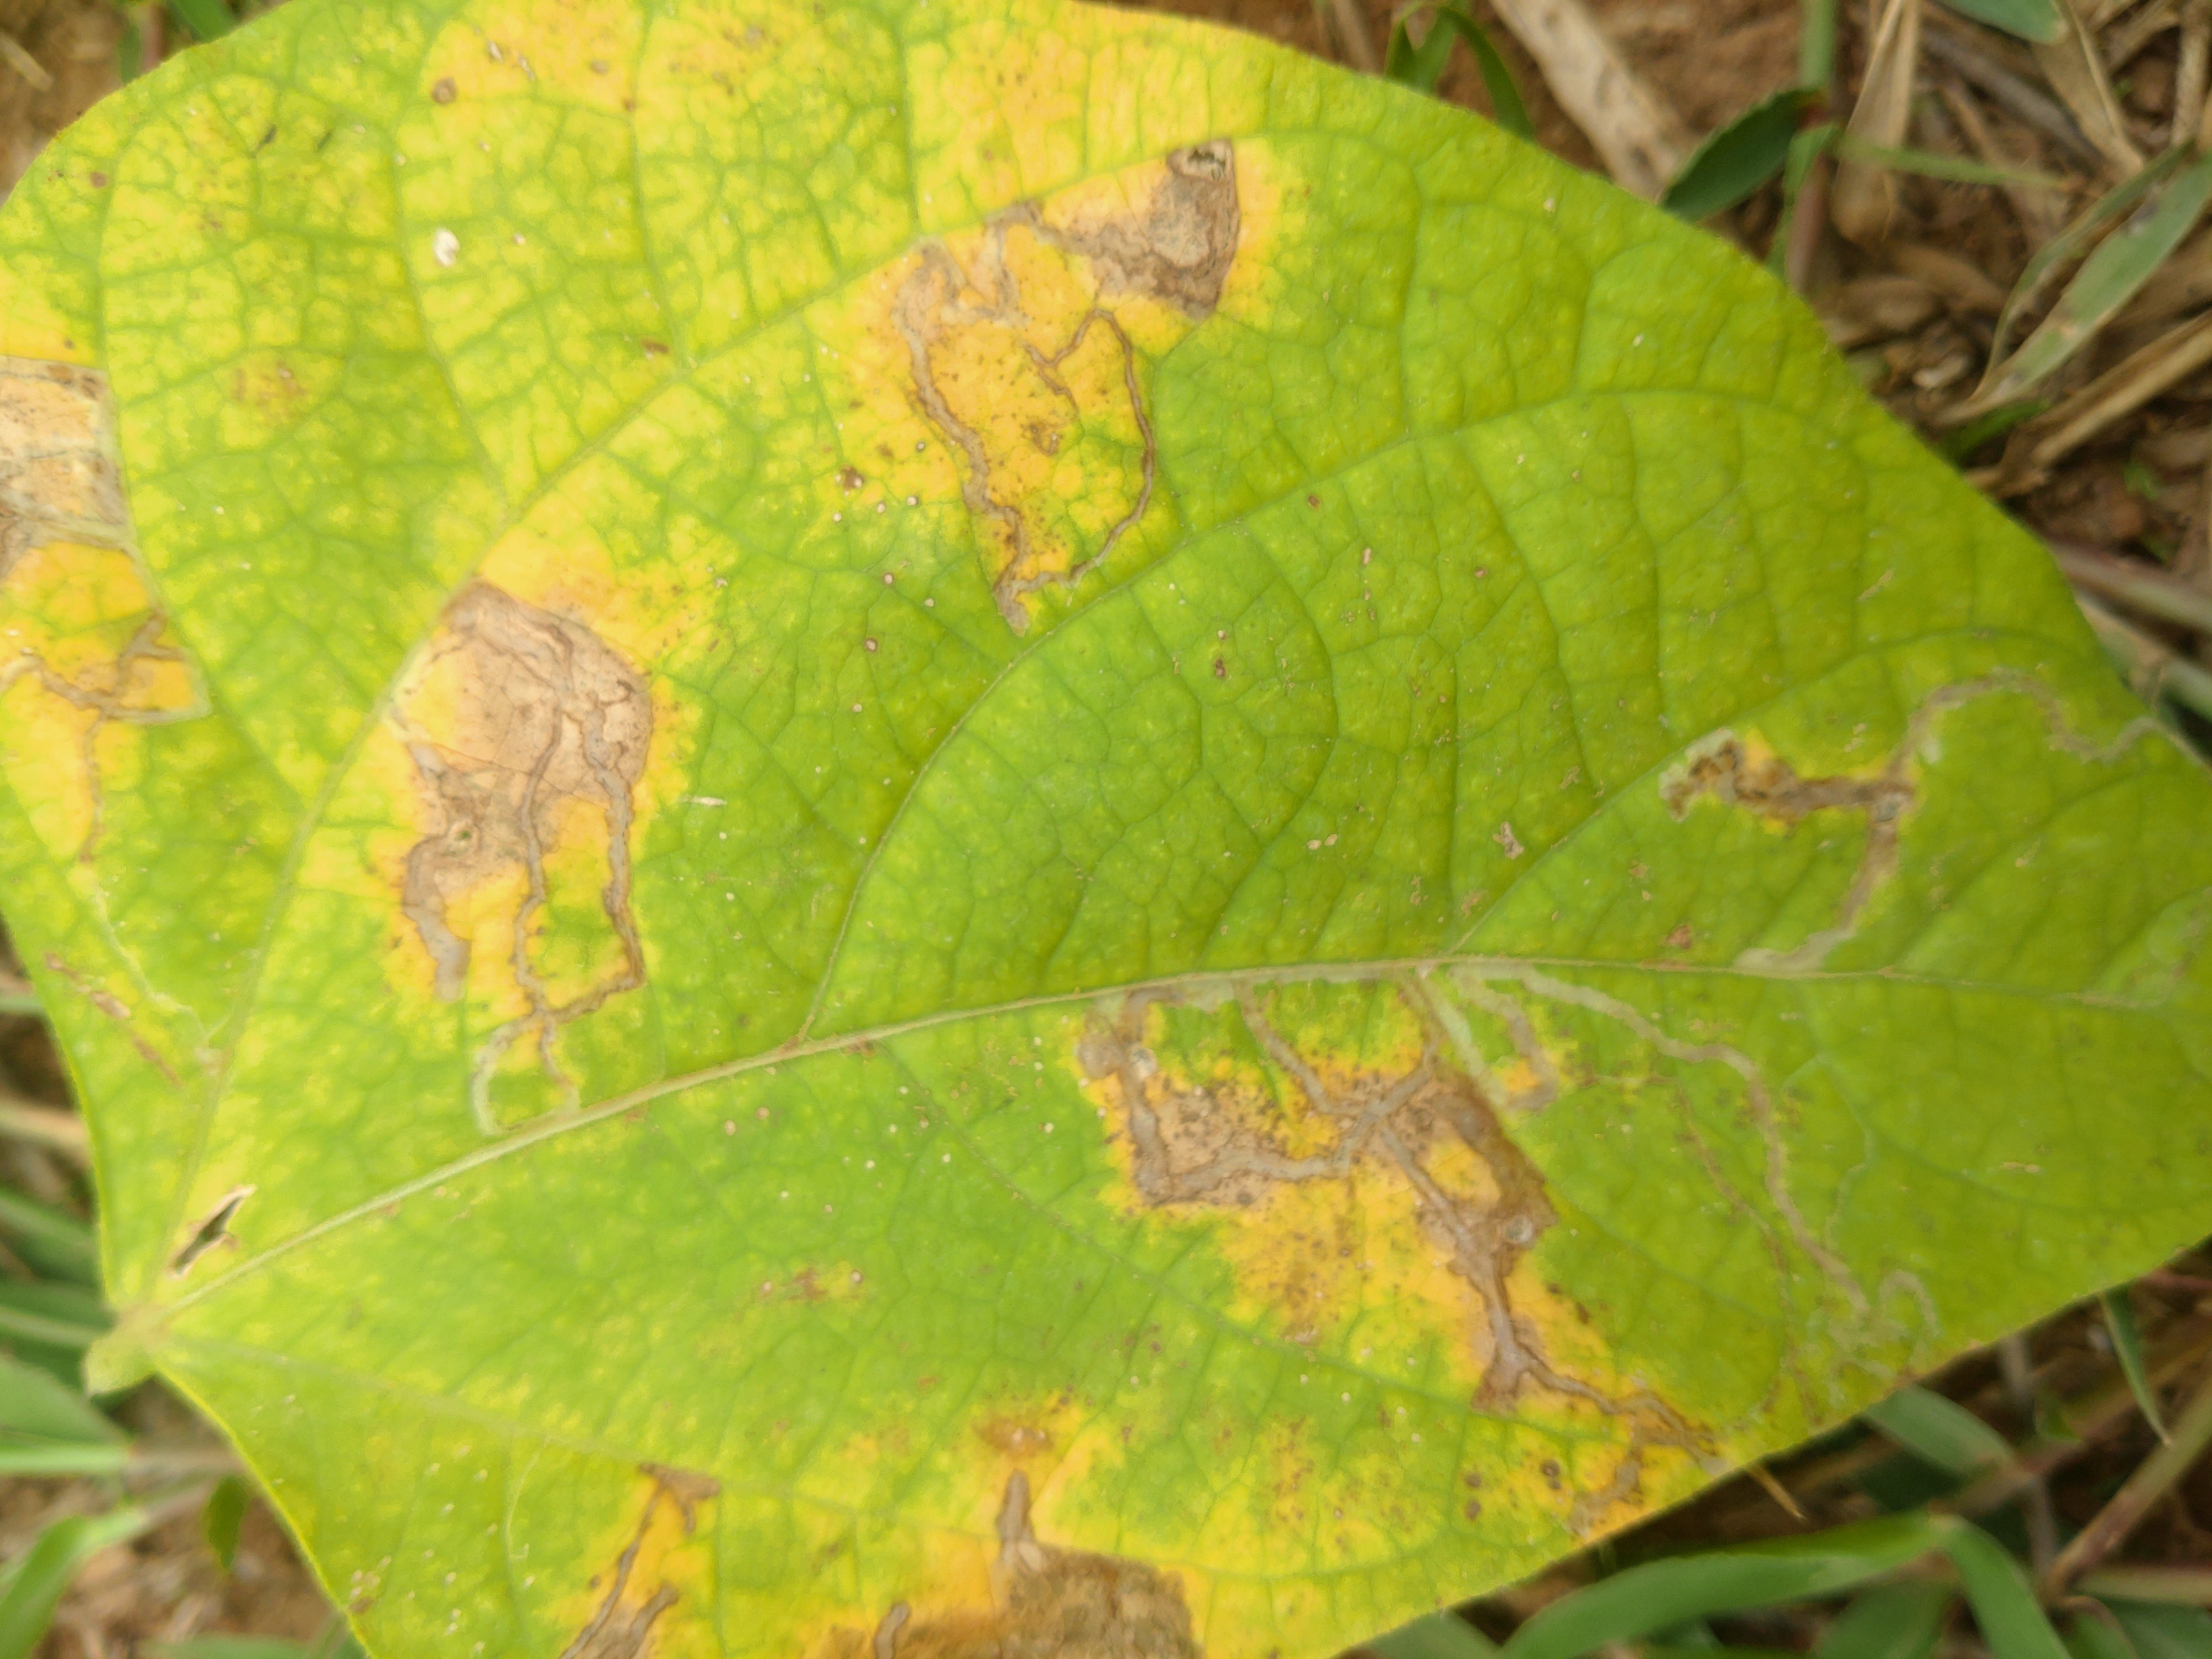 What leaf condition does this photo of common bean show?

rust
